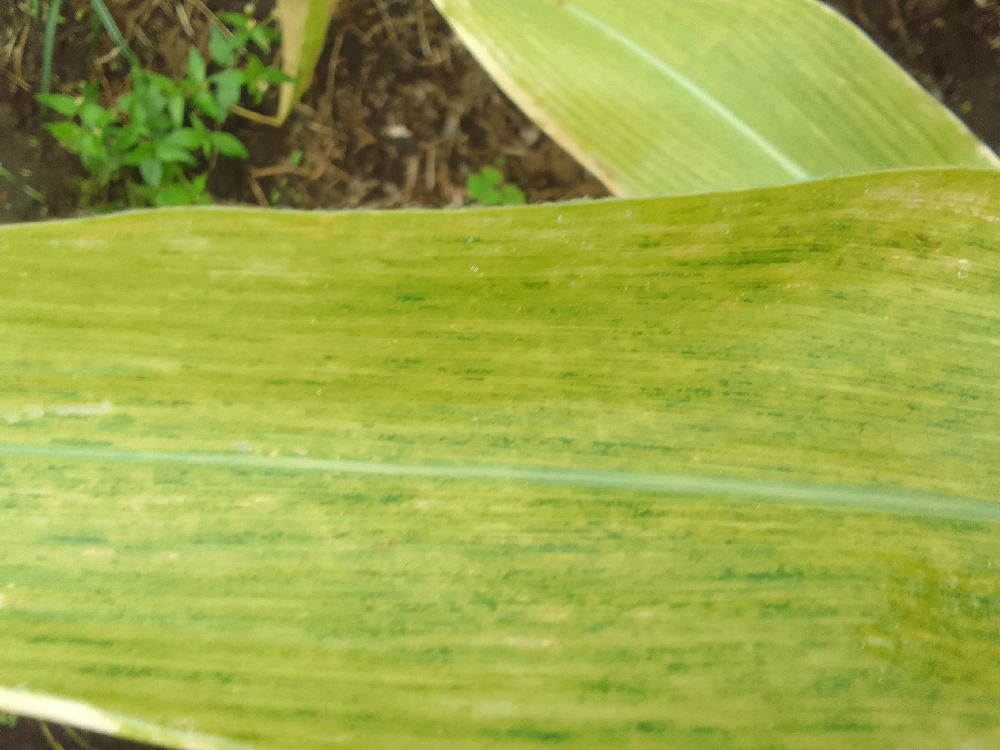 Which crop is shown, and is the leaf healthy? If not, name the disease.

maize, maize lethal necrosis
